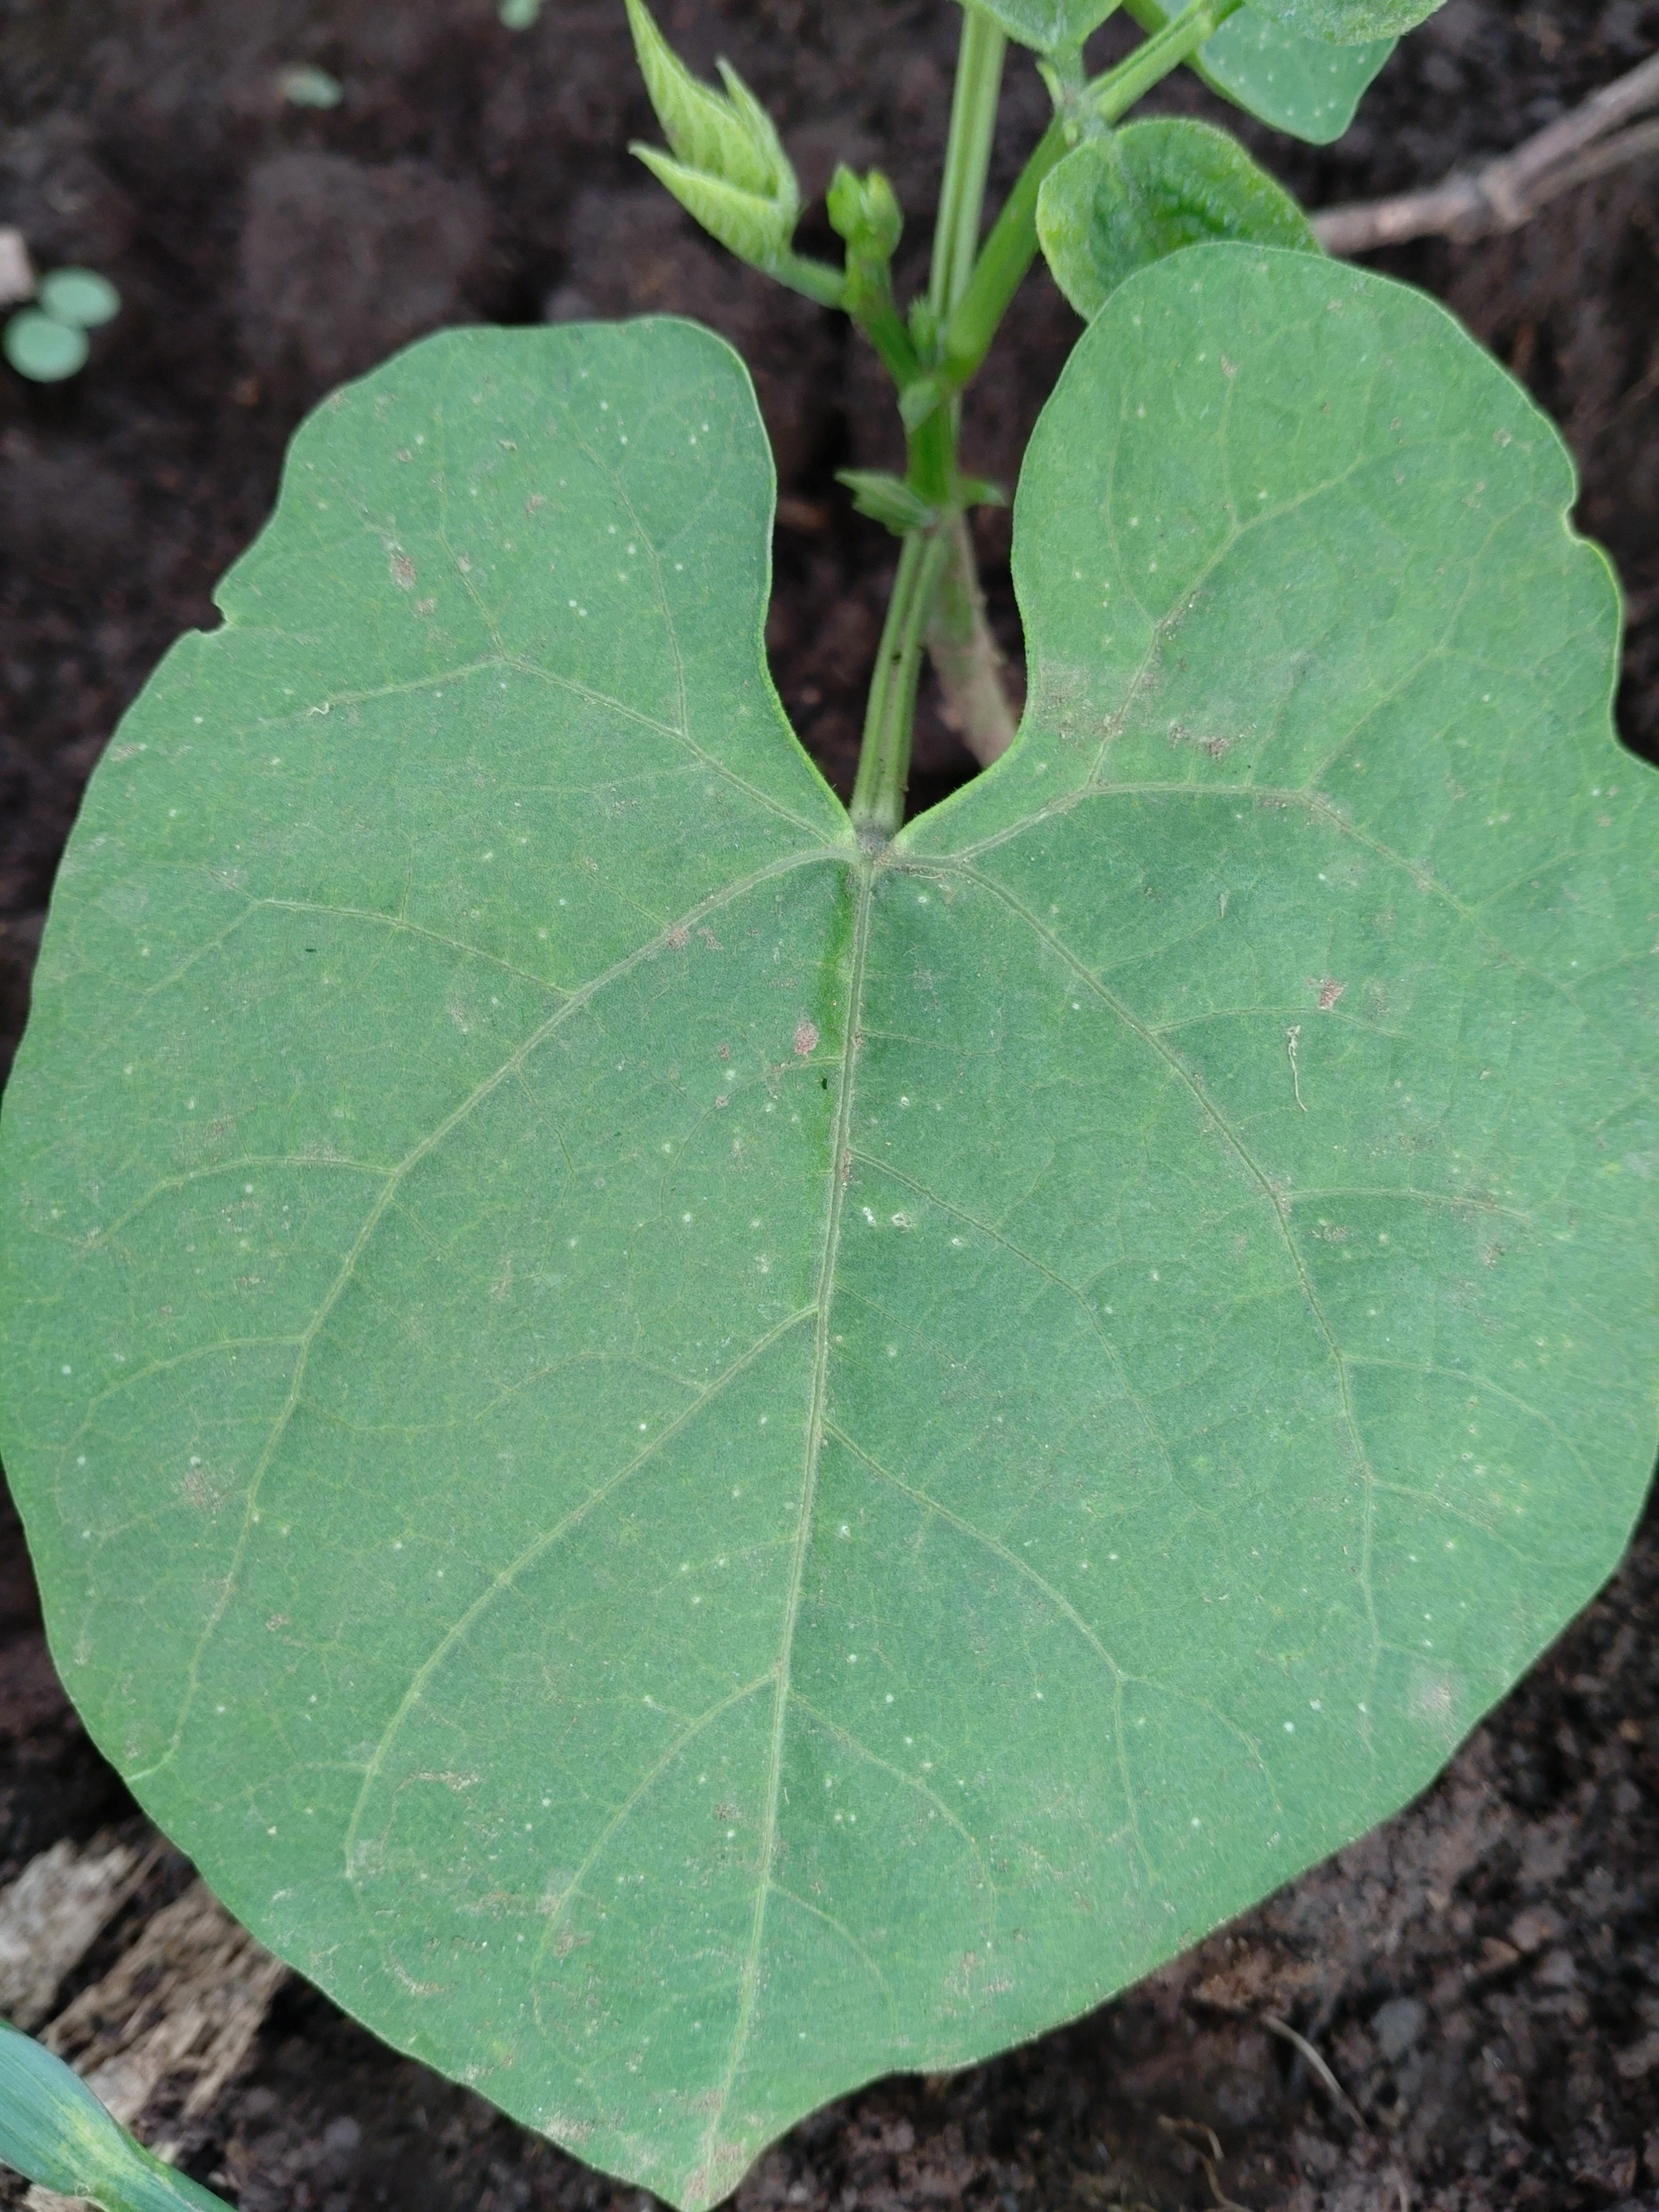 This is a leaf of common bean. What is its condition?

healthy
